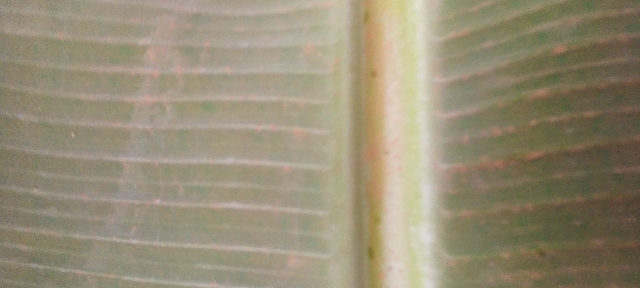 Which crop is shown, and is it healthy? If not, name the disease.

banana, healthy
